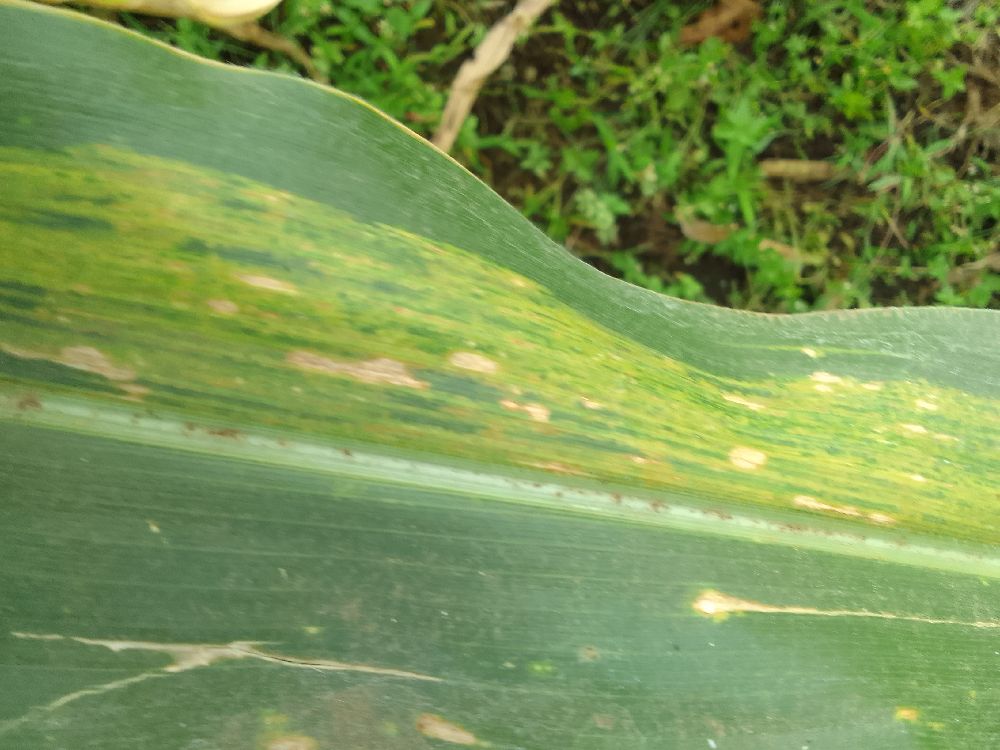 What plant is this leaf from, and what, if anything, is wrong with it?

maize, maize lethal necrosis
